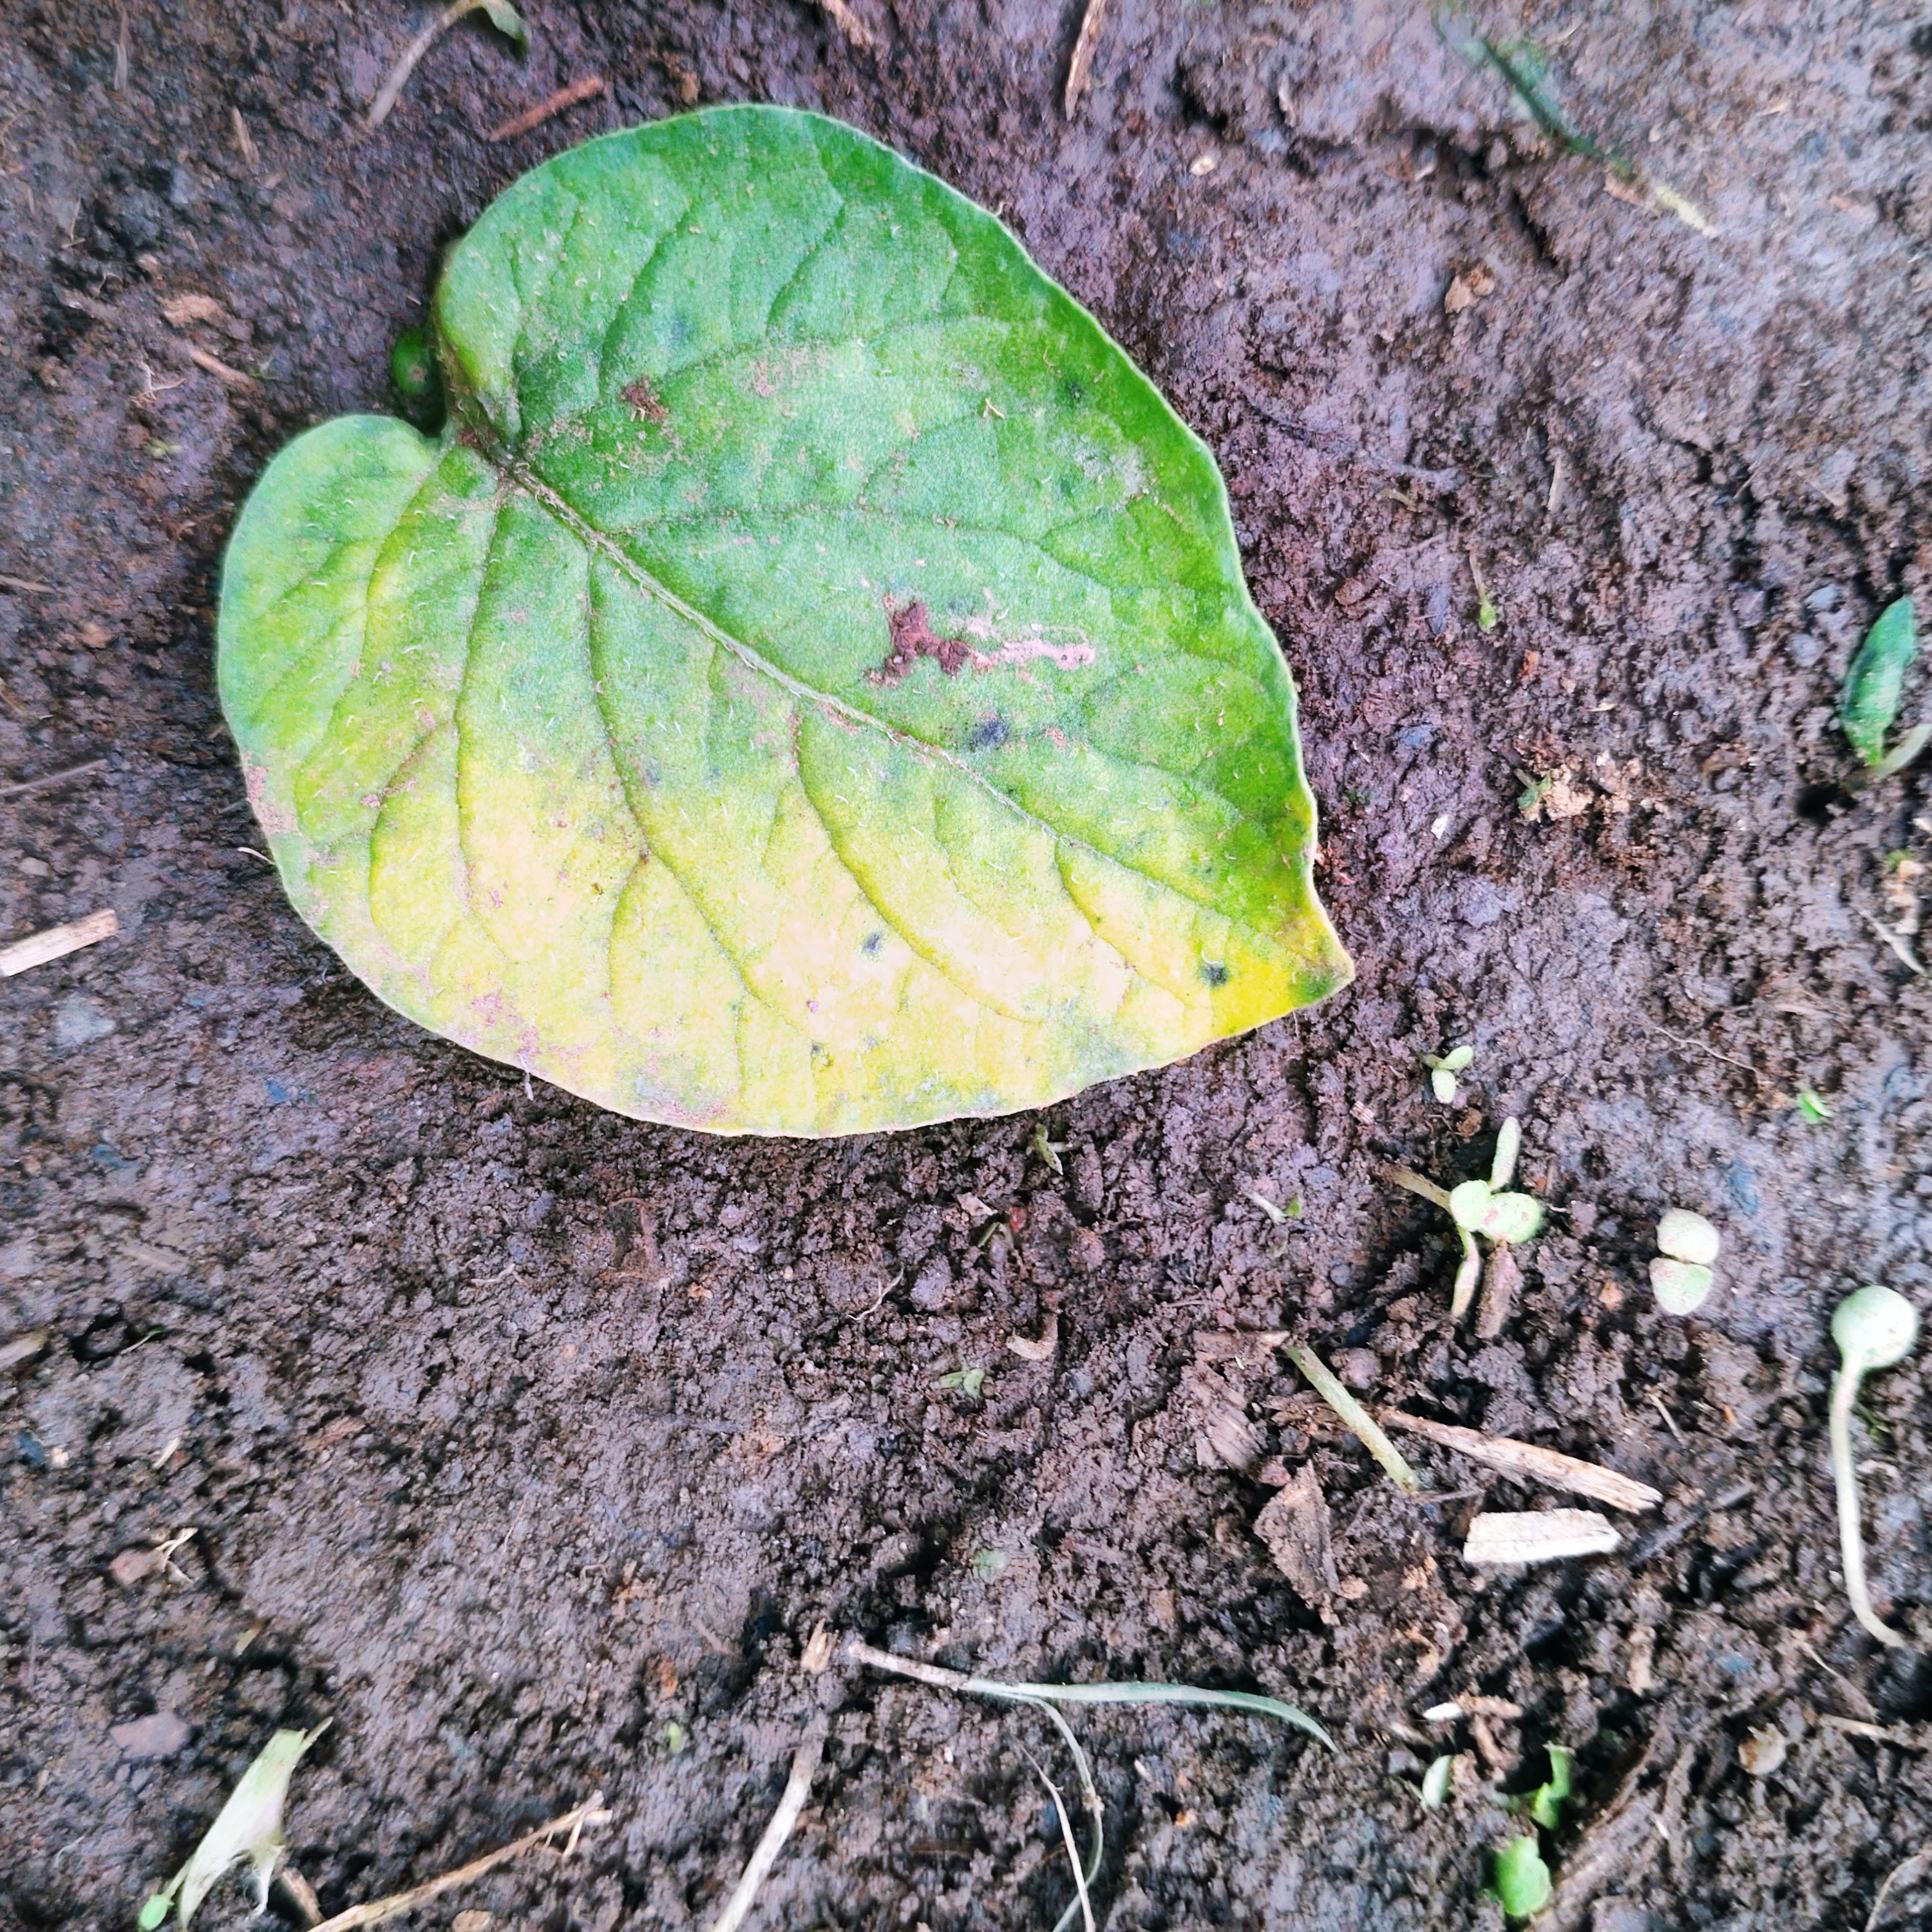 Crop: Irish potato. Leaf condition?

late blight
